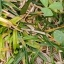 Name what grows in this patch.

unstructured weed
